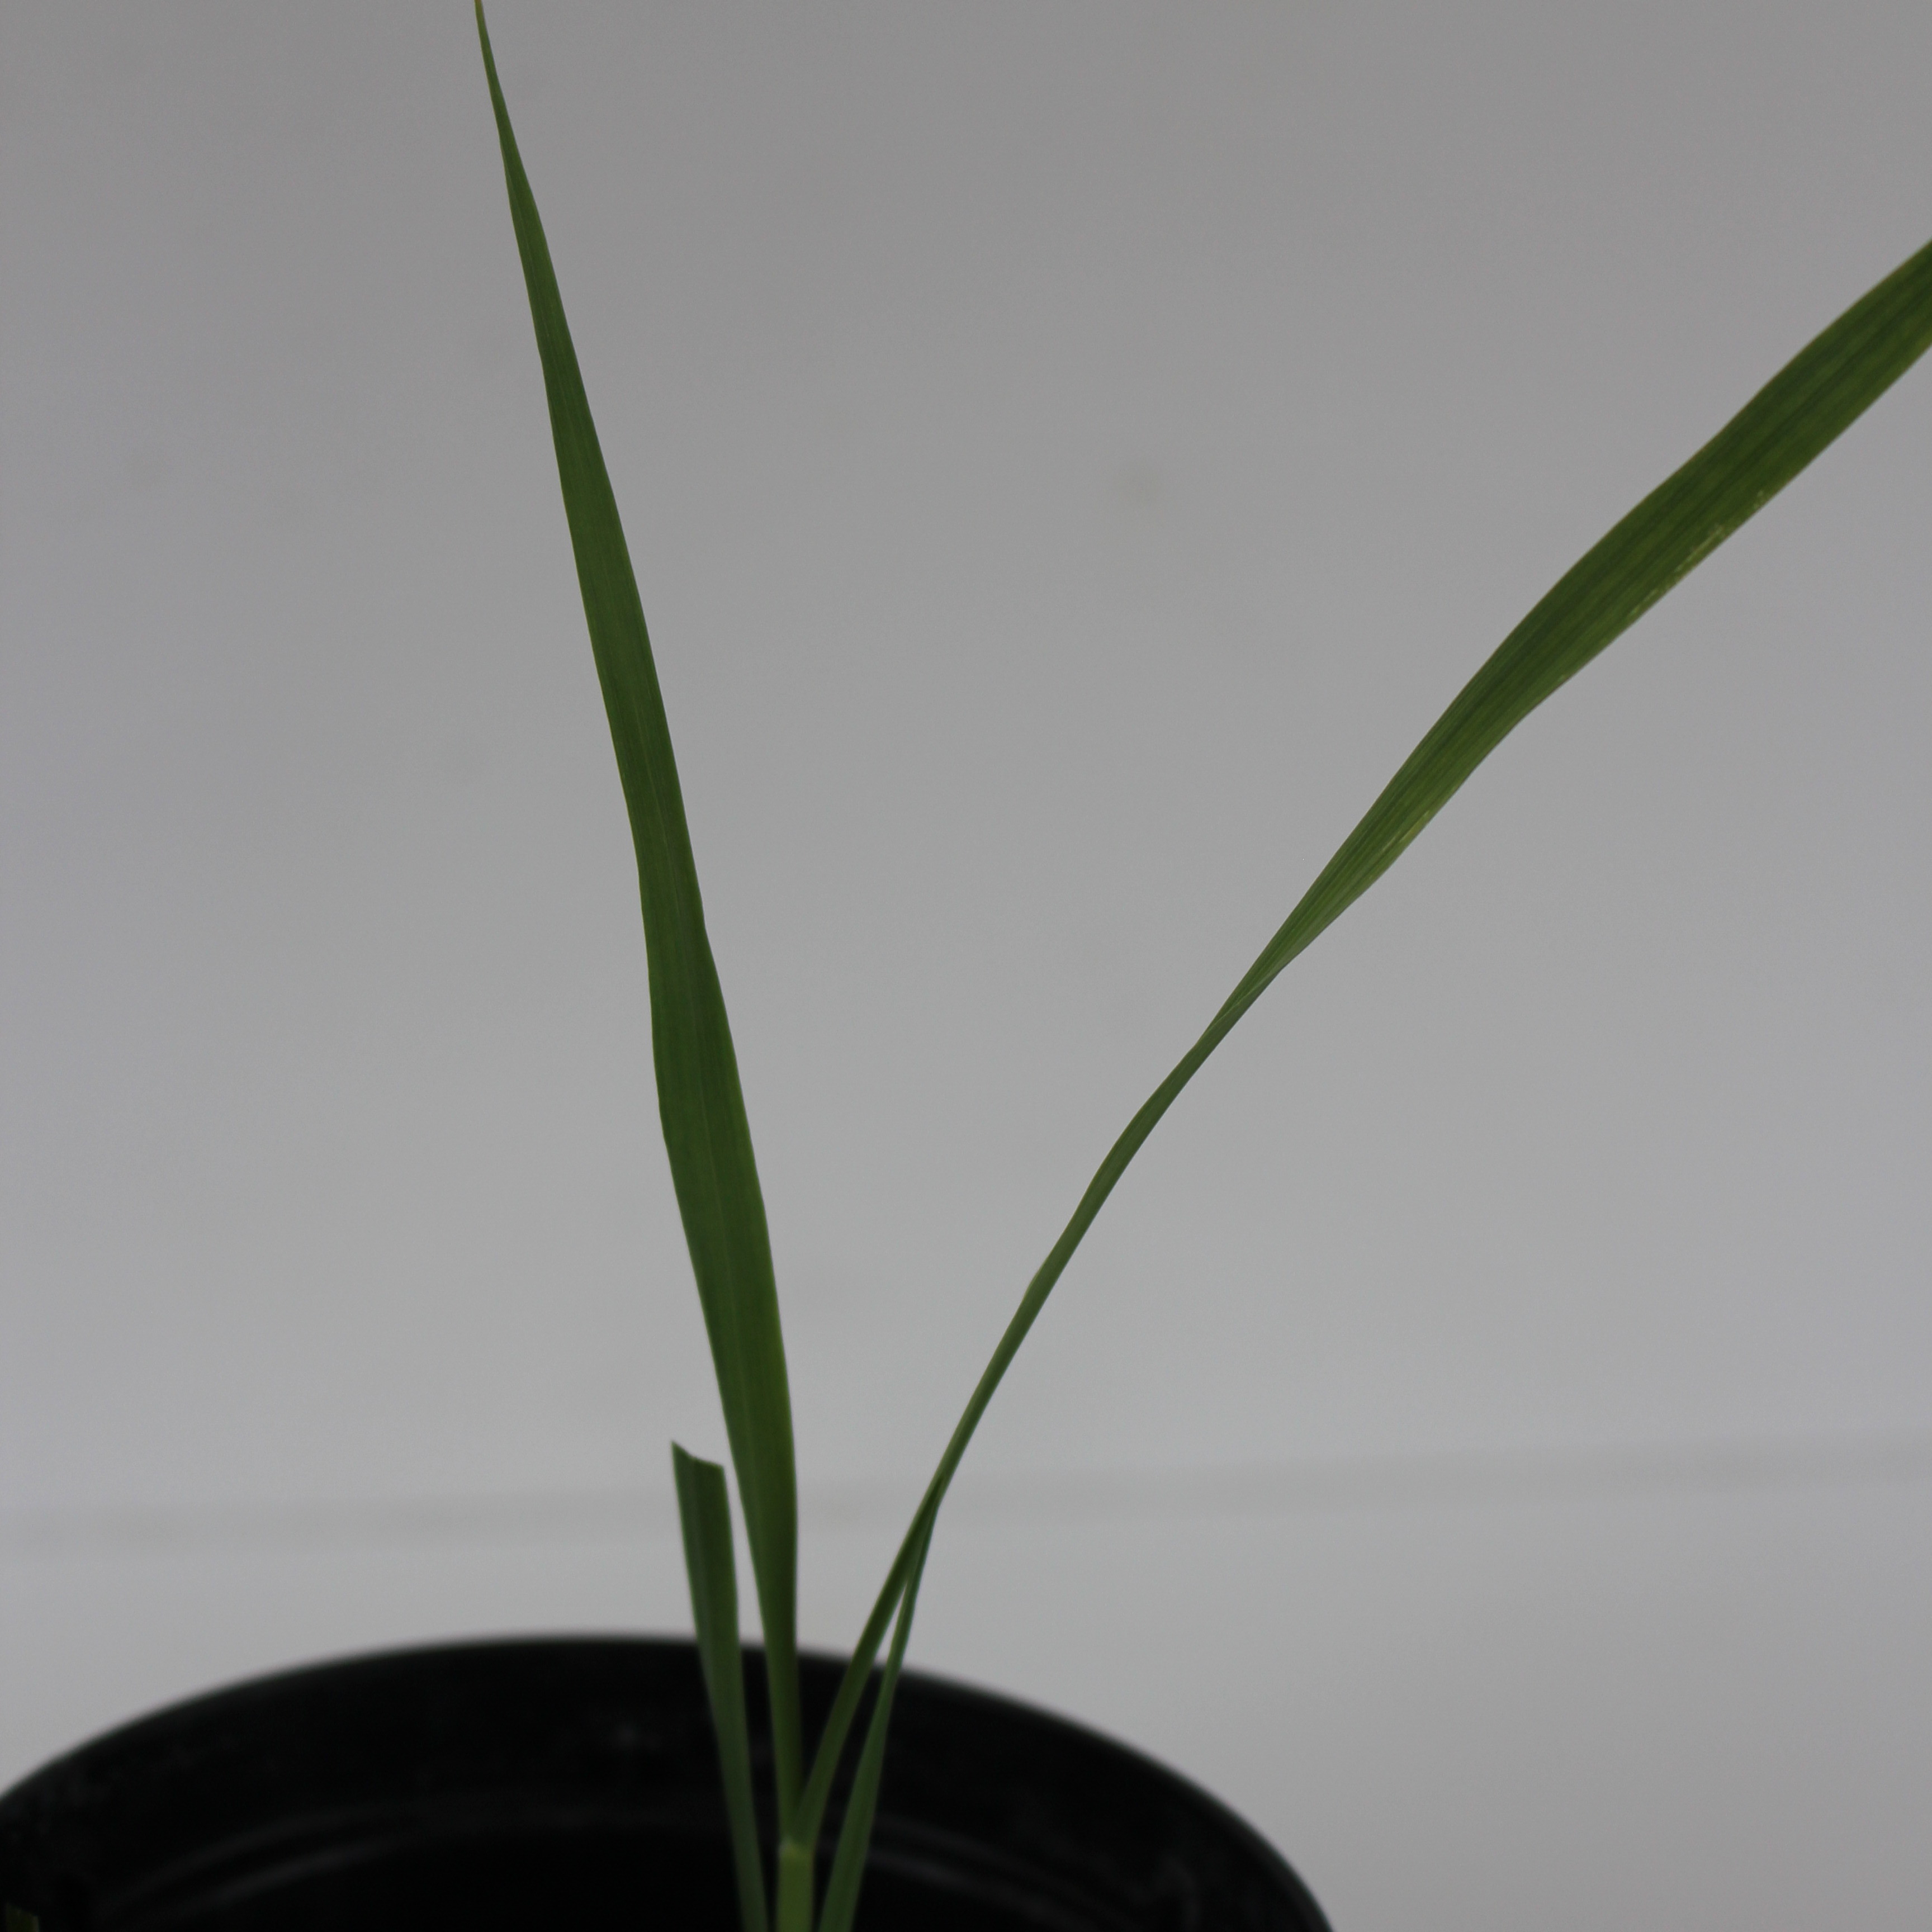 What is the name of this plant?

Avena sterilis
